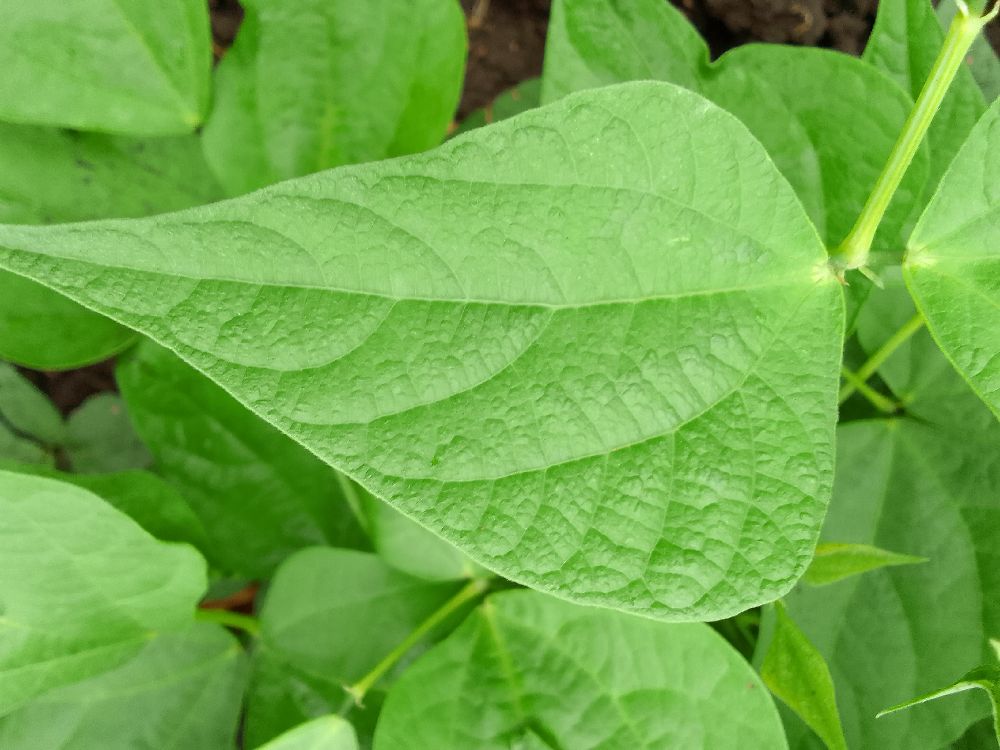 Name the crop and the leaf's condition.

common bean, healthy
